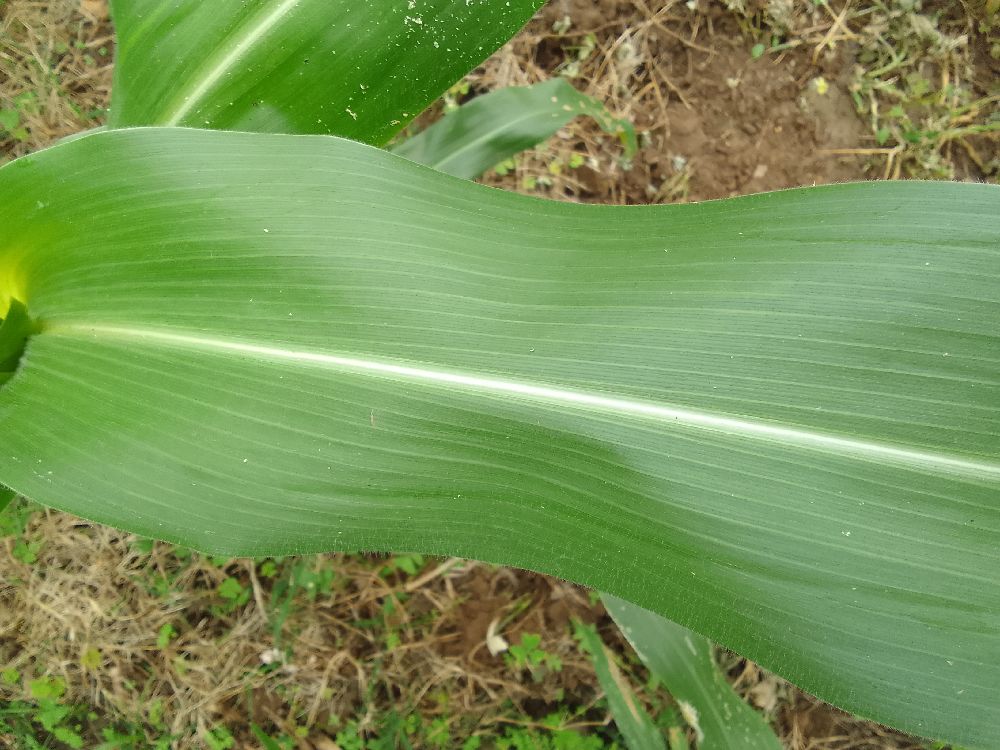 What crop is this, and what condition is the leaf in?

maize, healthy
